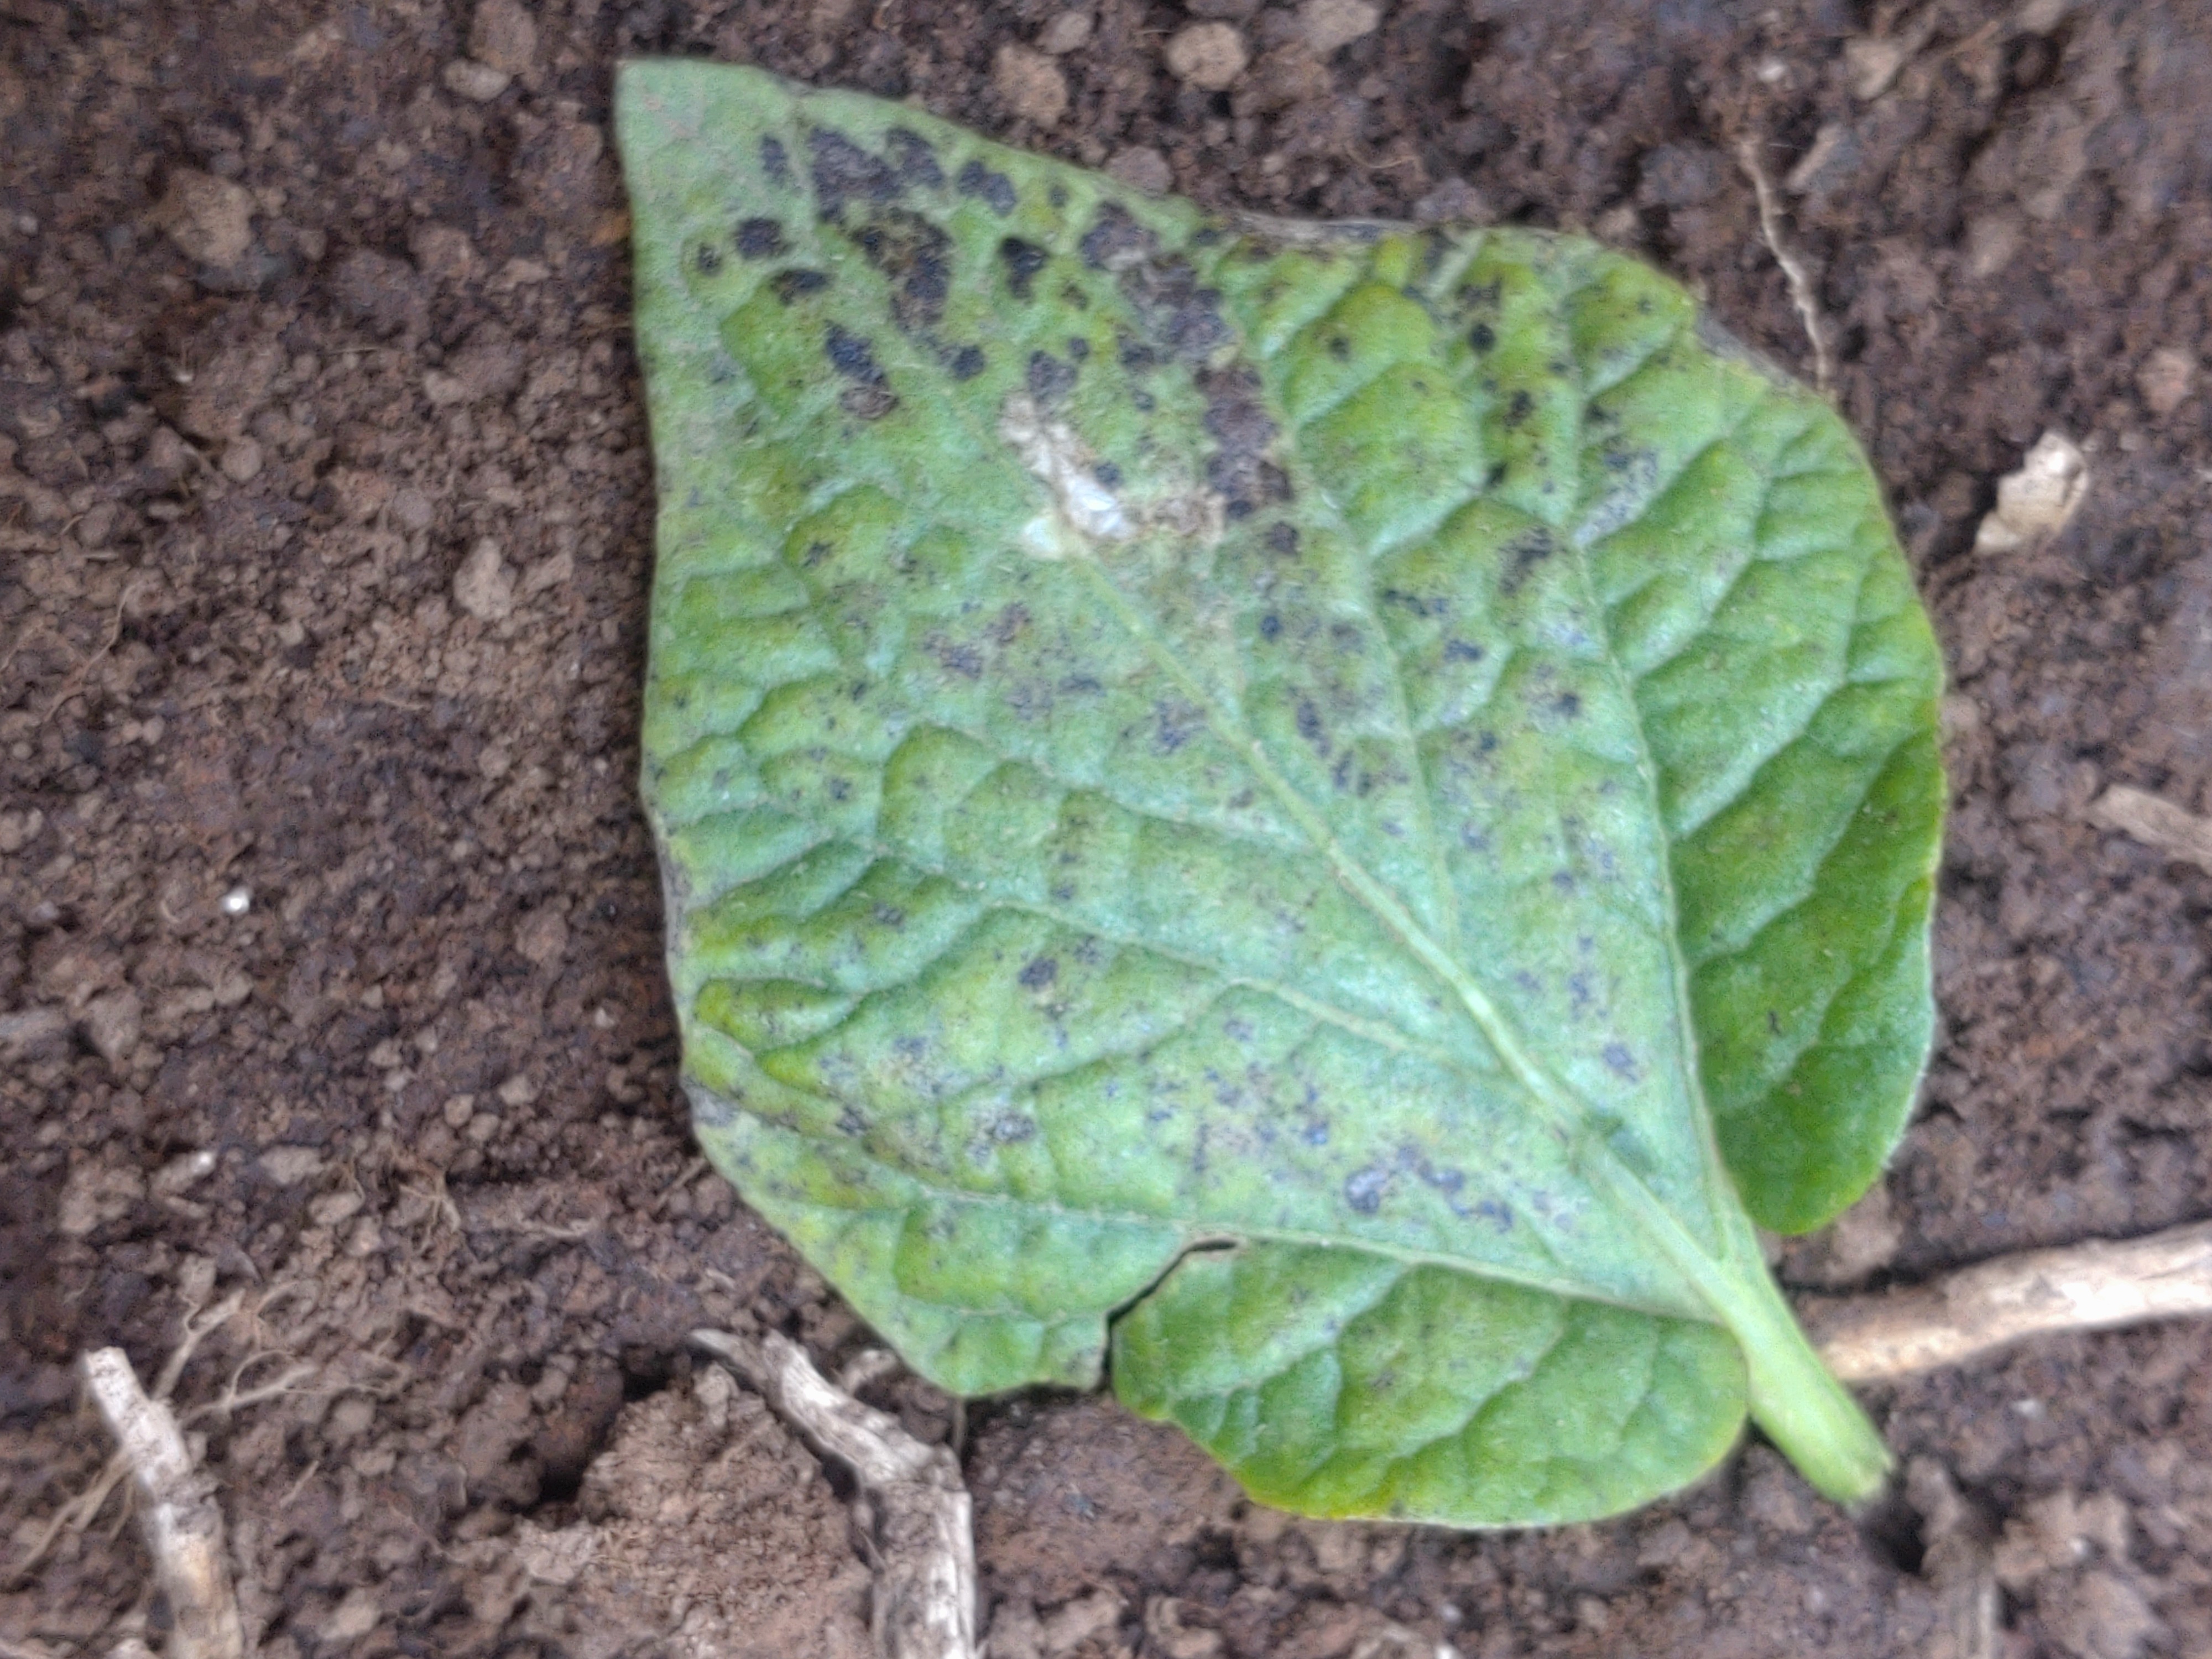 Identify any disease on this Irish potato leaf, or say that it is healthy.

late blight
